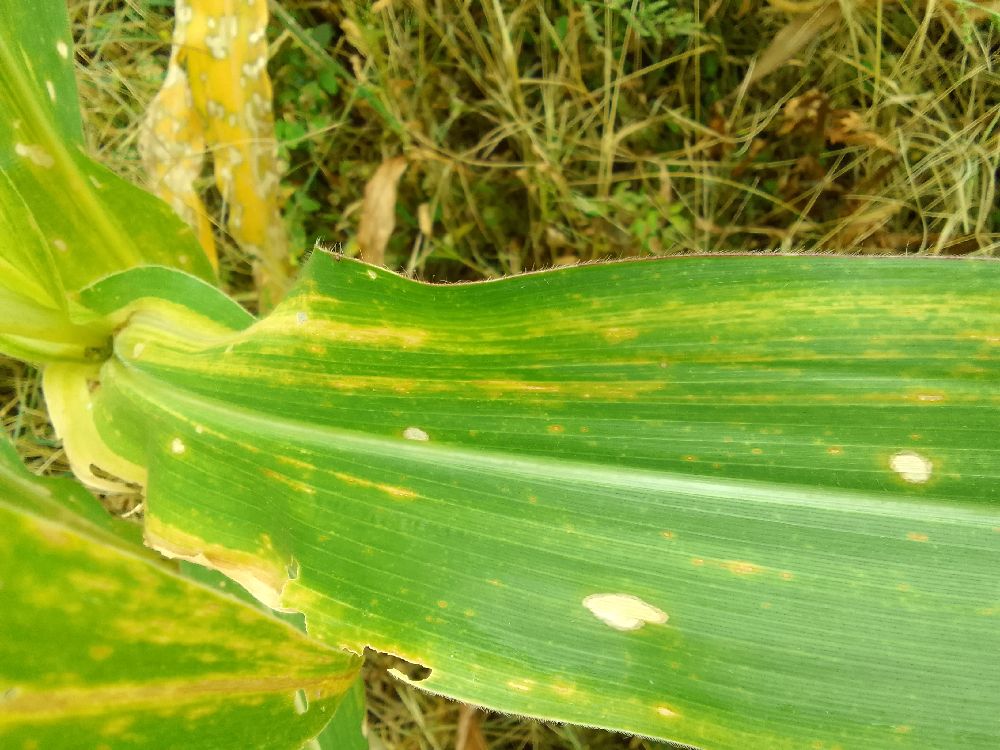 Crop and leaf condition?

maize, maize lethal necrosis
